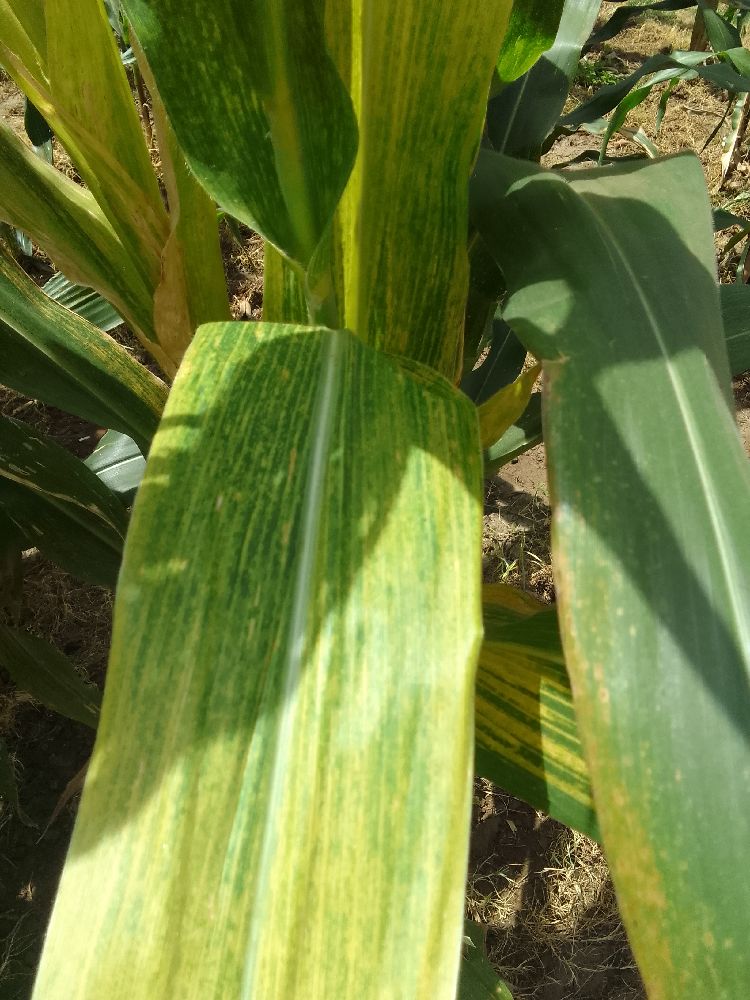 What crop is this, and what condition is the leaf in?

maize, maize lethal necrosis
